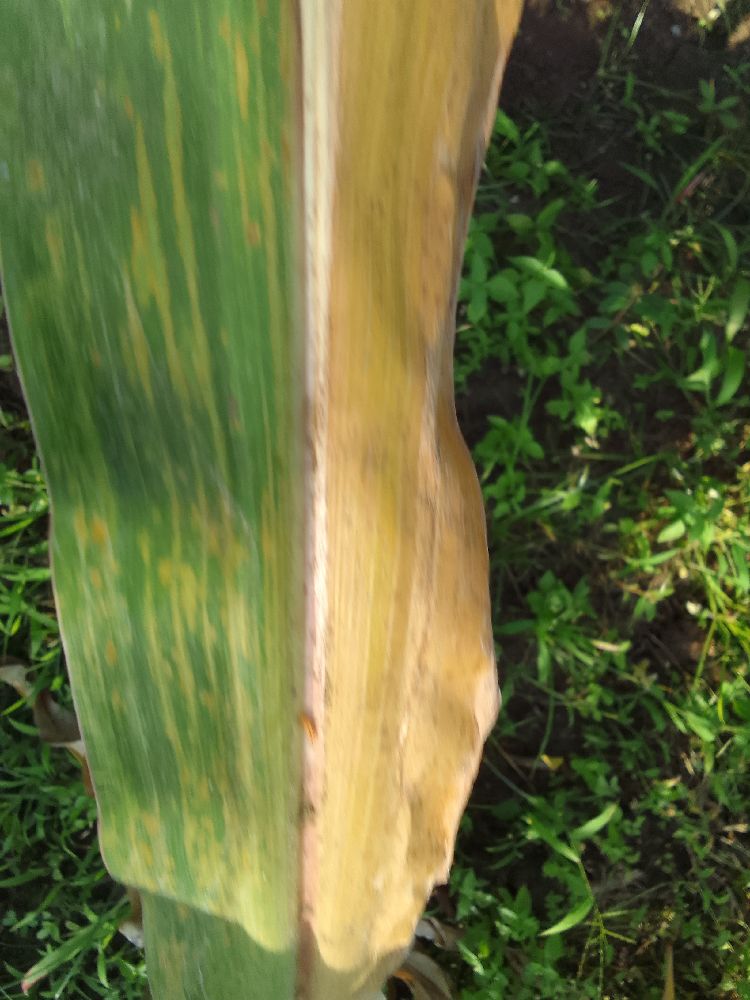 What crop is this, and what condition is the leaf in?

maize, maize lethal necrosis
